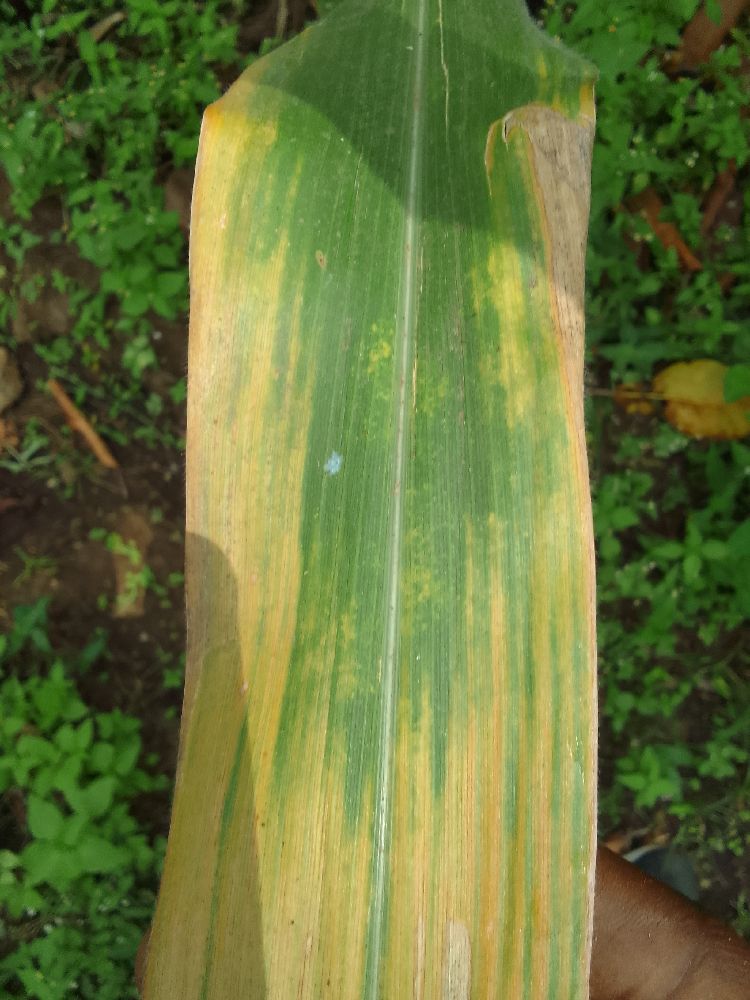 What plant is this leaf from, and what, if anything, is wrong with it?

maize, maize lethal necrosis
